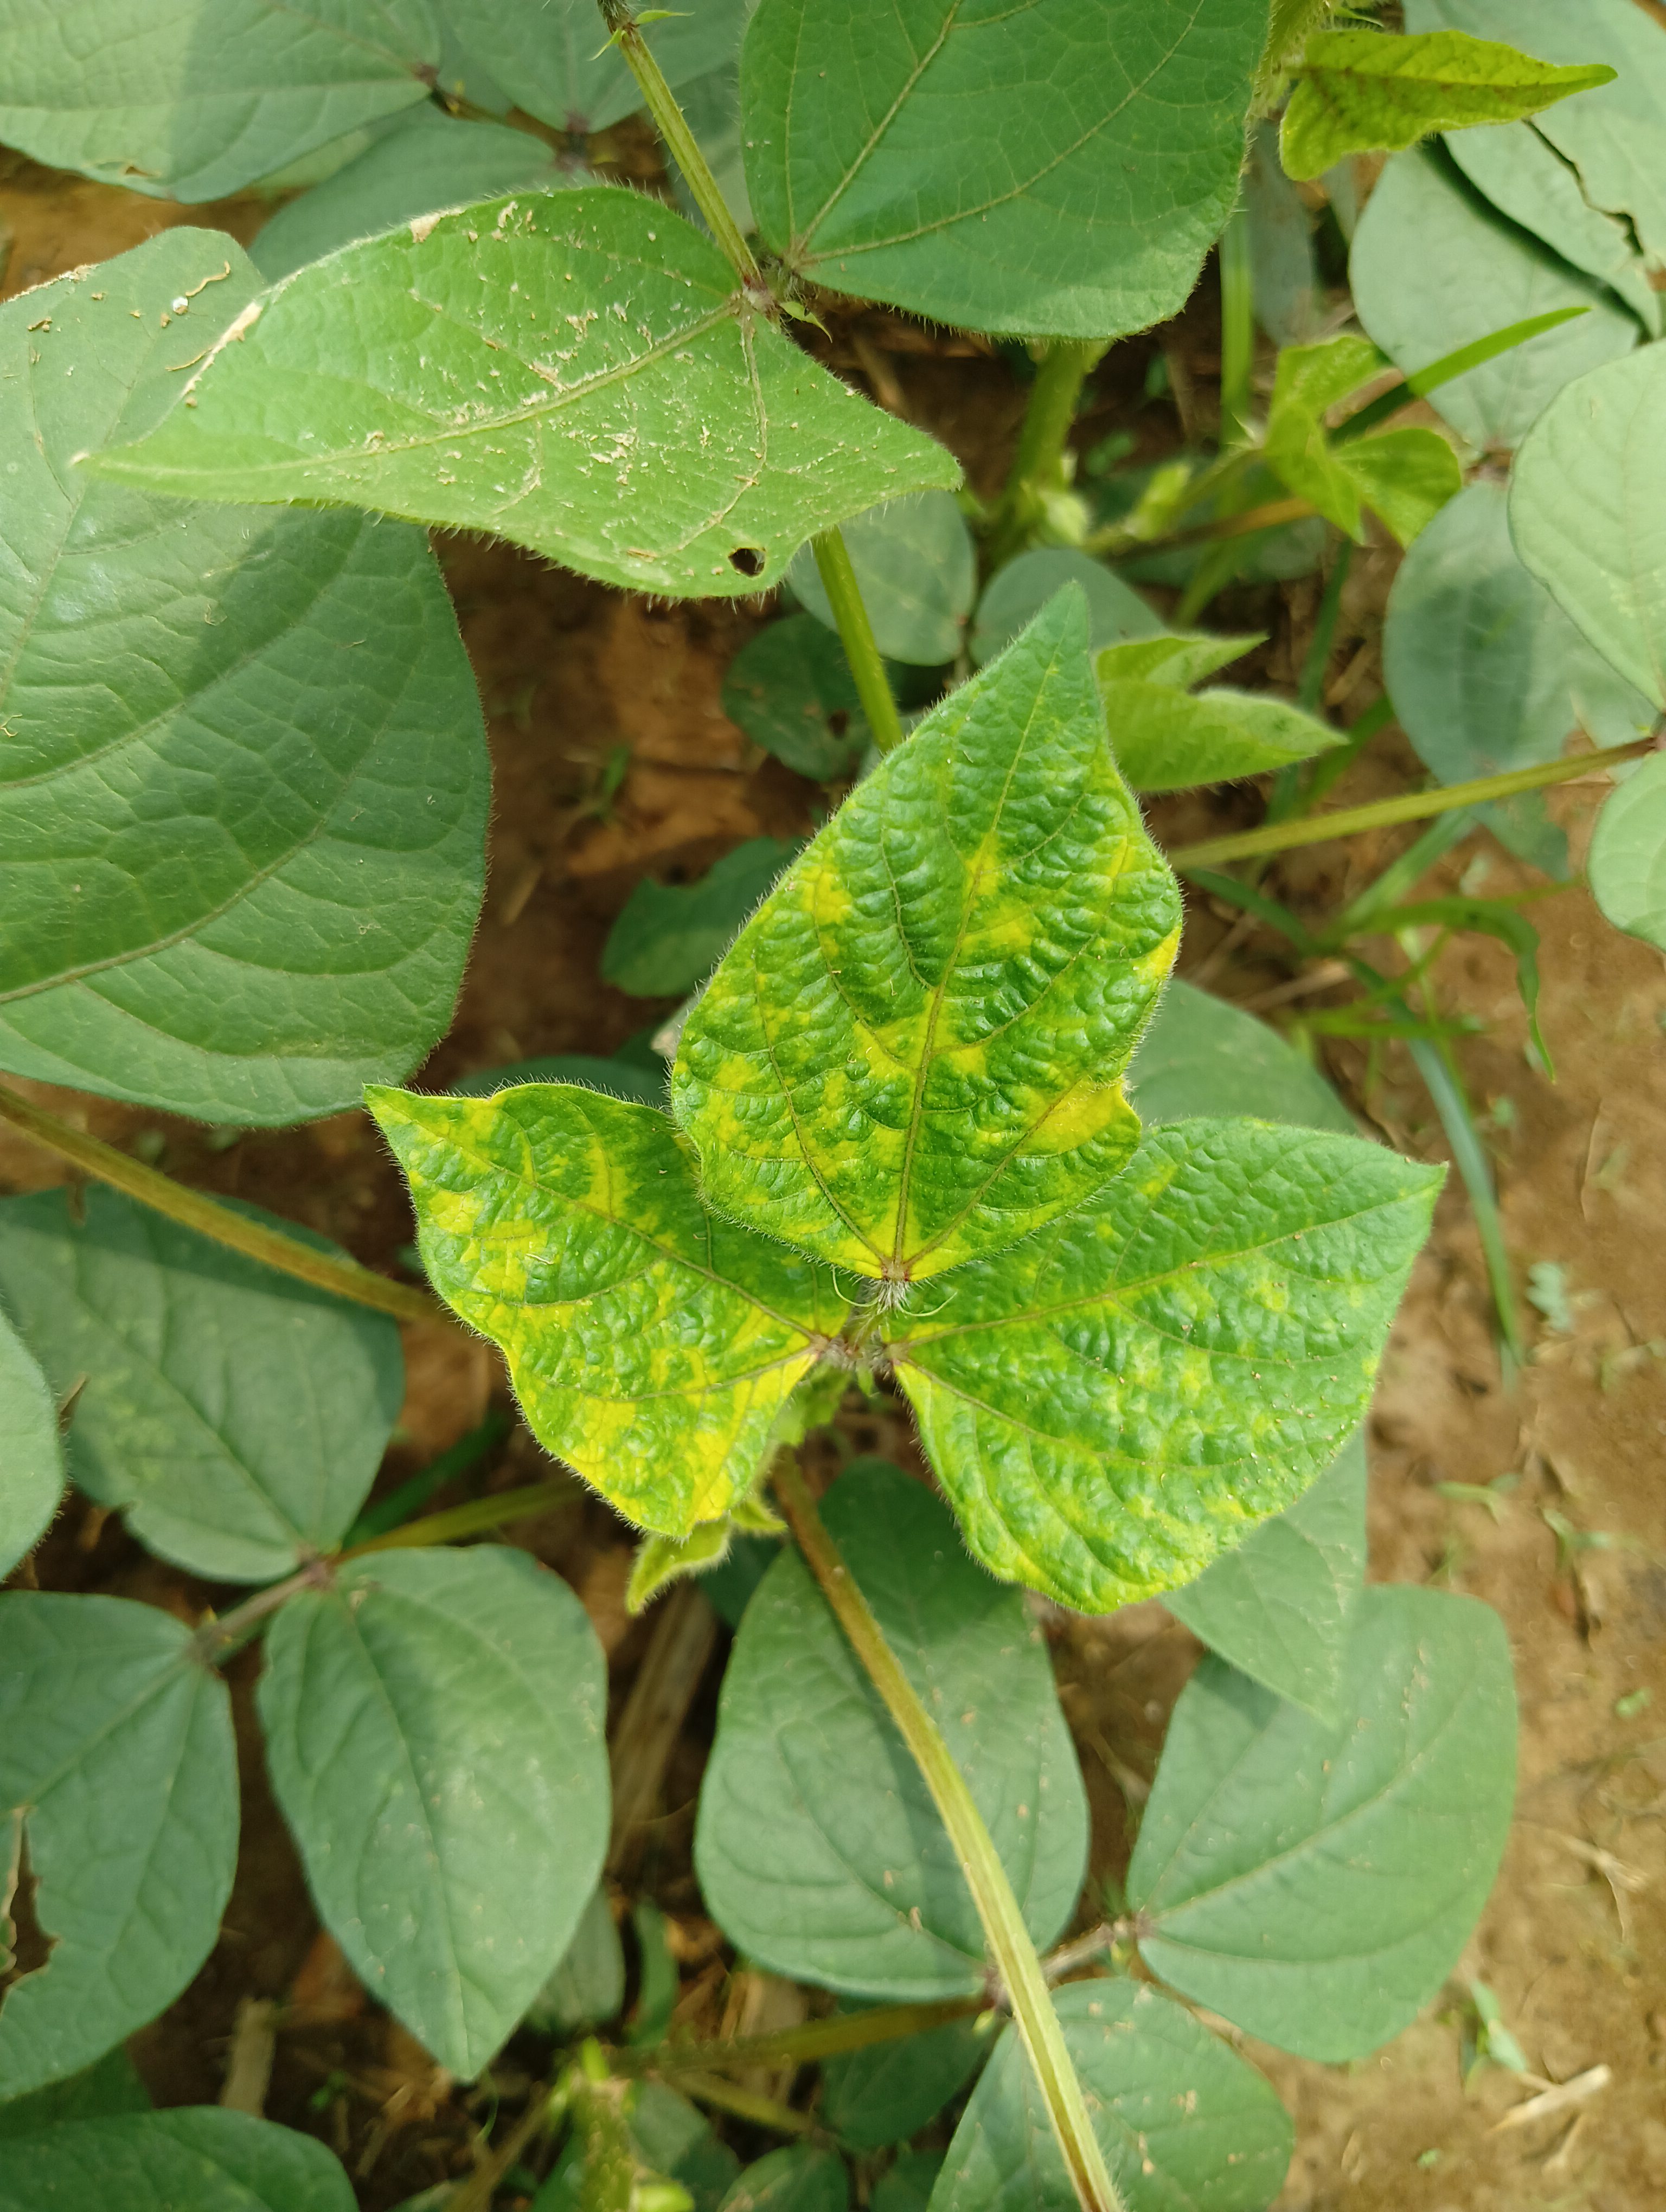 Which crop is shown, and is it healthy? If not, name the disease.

mungbean, yellow mosaic
